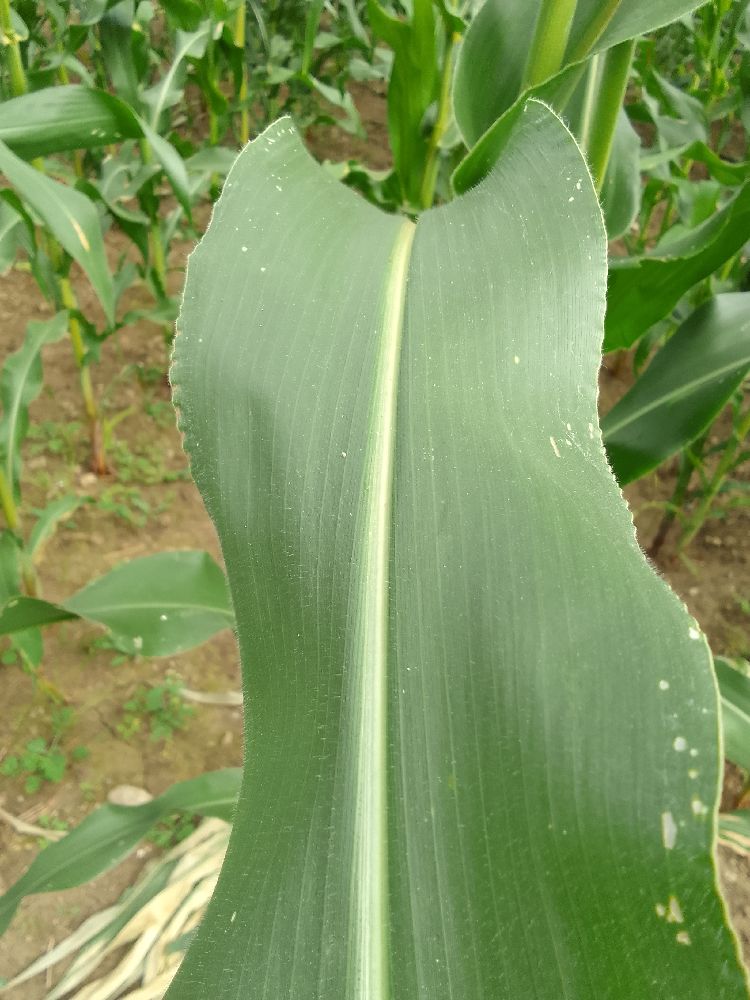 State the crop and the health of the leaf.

maize, healthy
